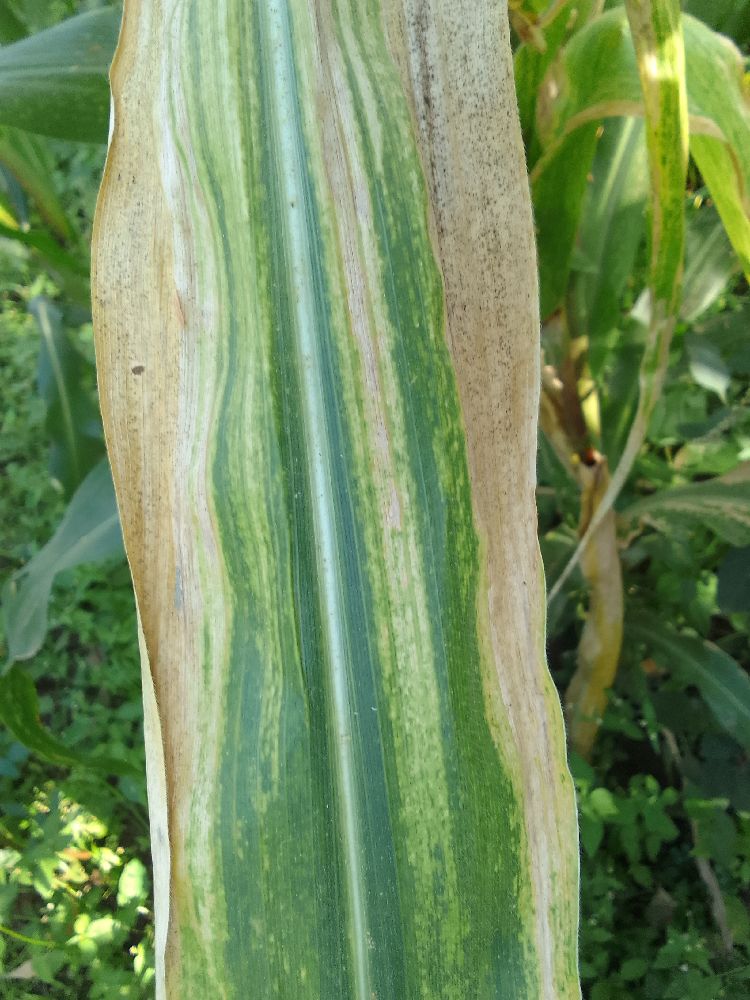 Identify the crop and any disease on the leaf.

maize, maize lethal necrosis
